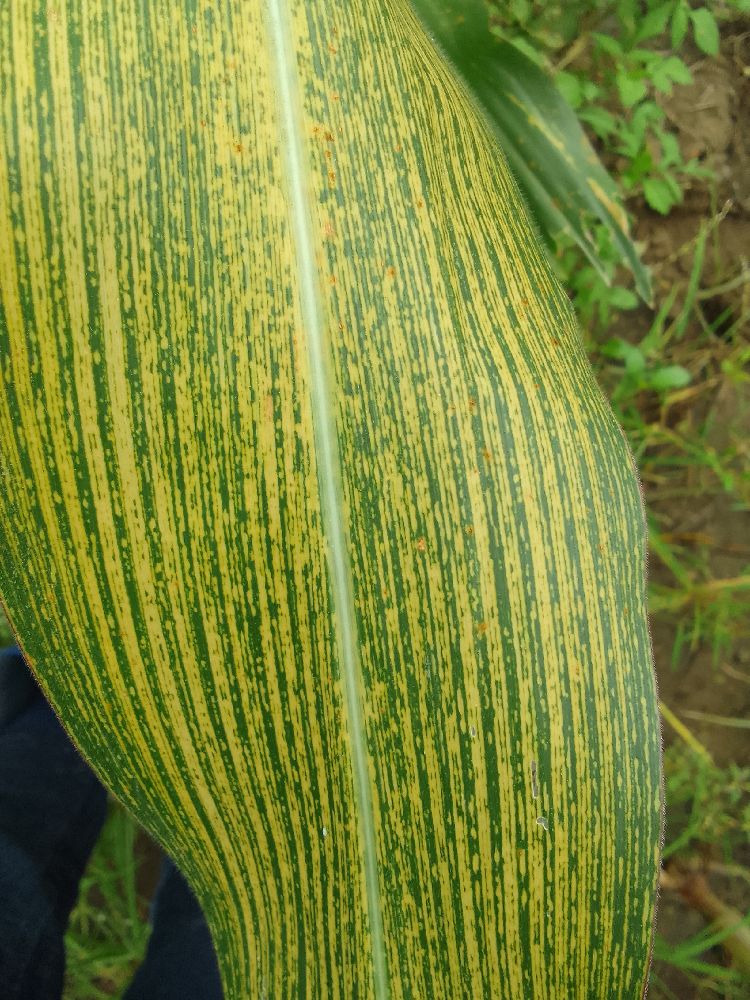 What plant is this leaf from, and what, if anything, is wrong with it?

maize, maize streak virus
